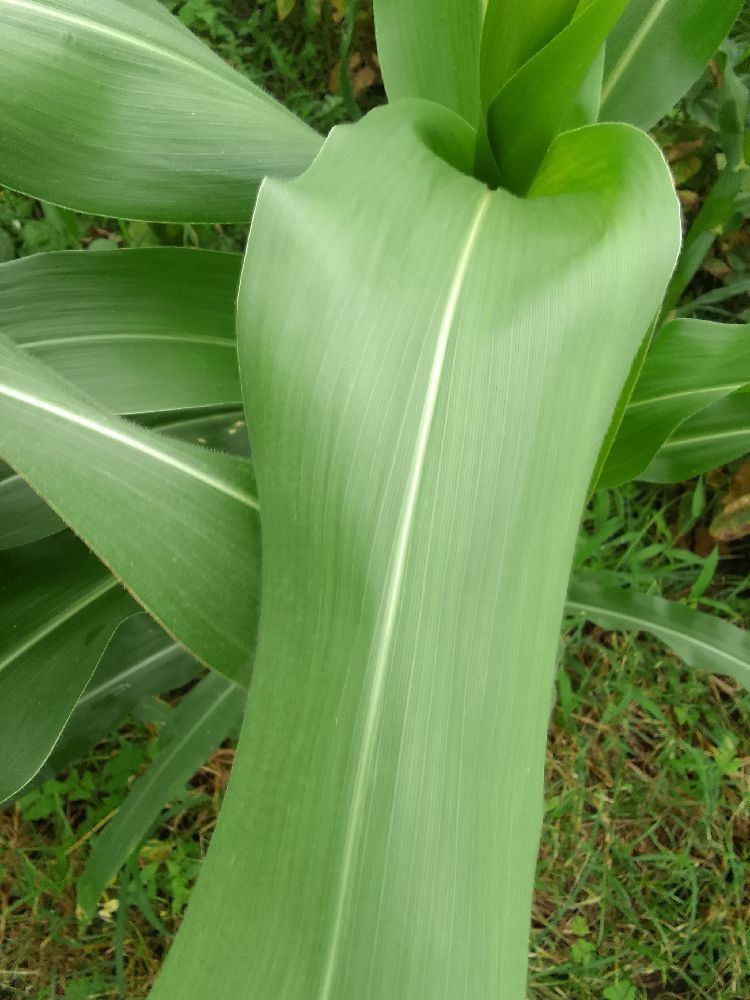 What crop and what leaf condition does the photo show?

maize, healthy
